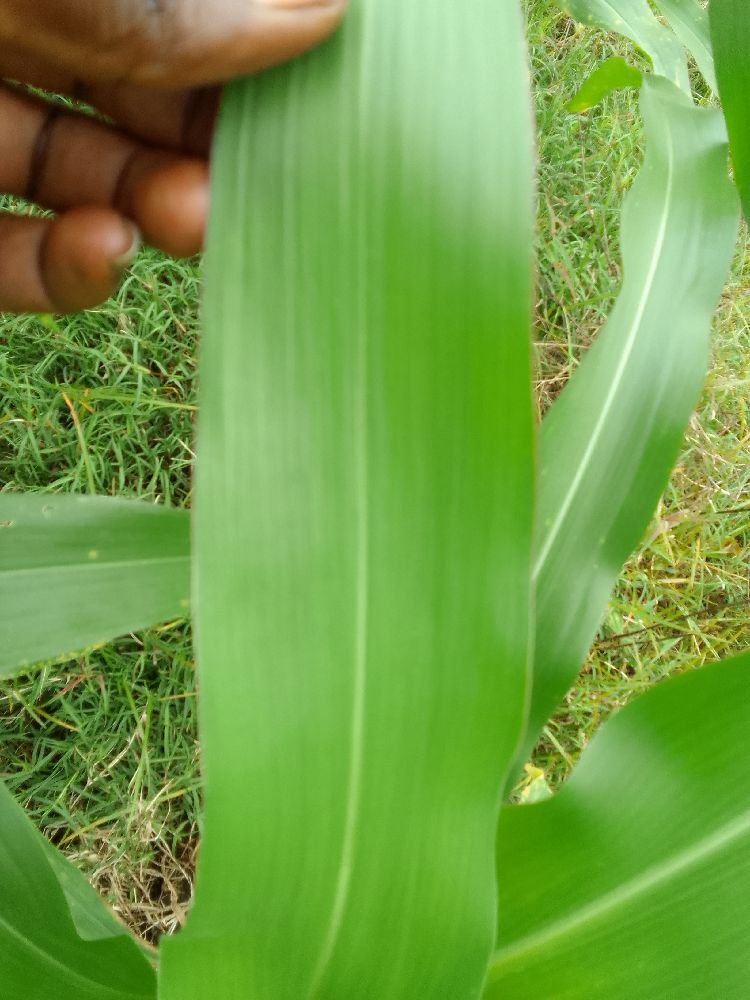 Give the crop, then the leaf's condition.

maize, healthy
